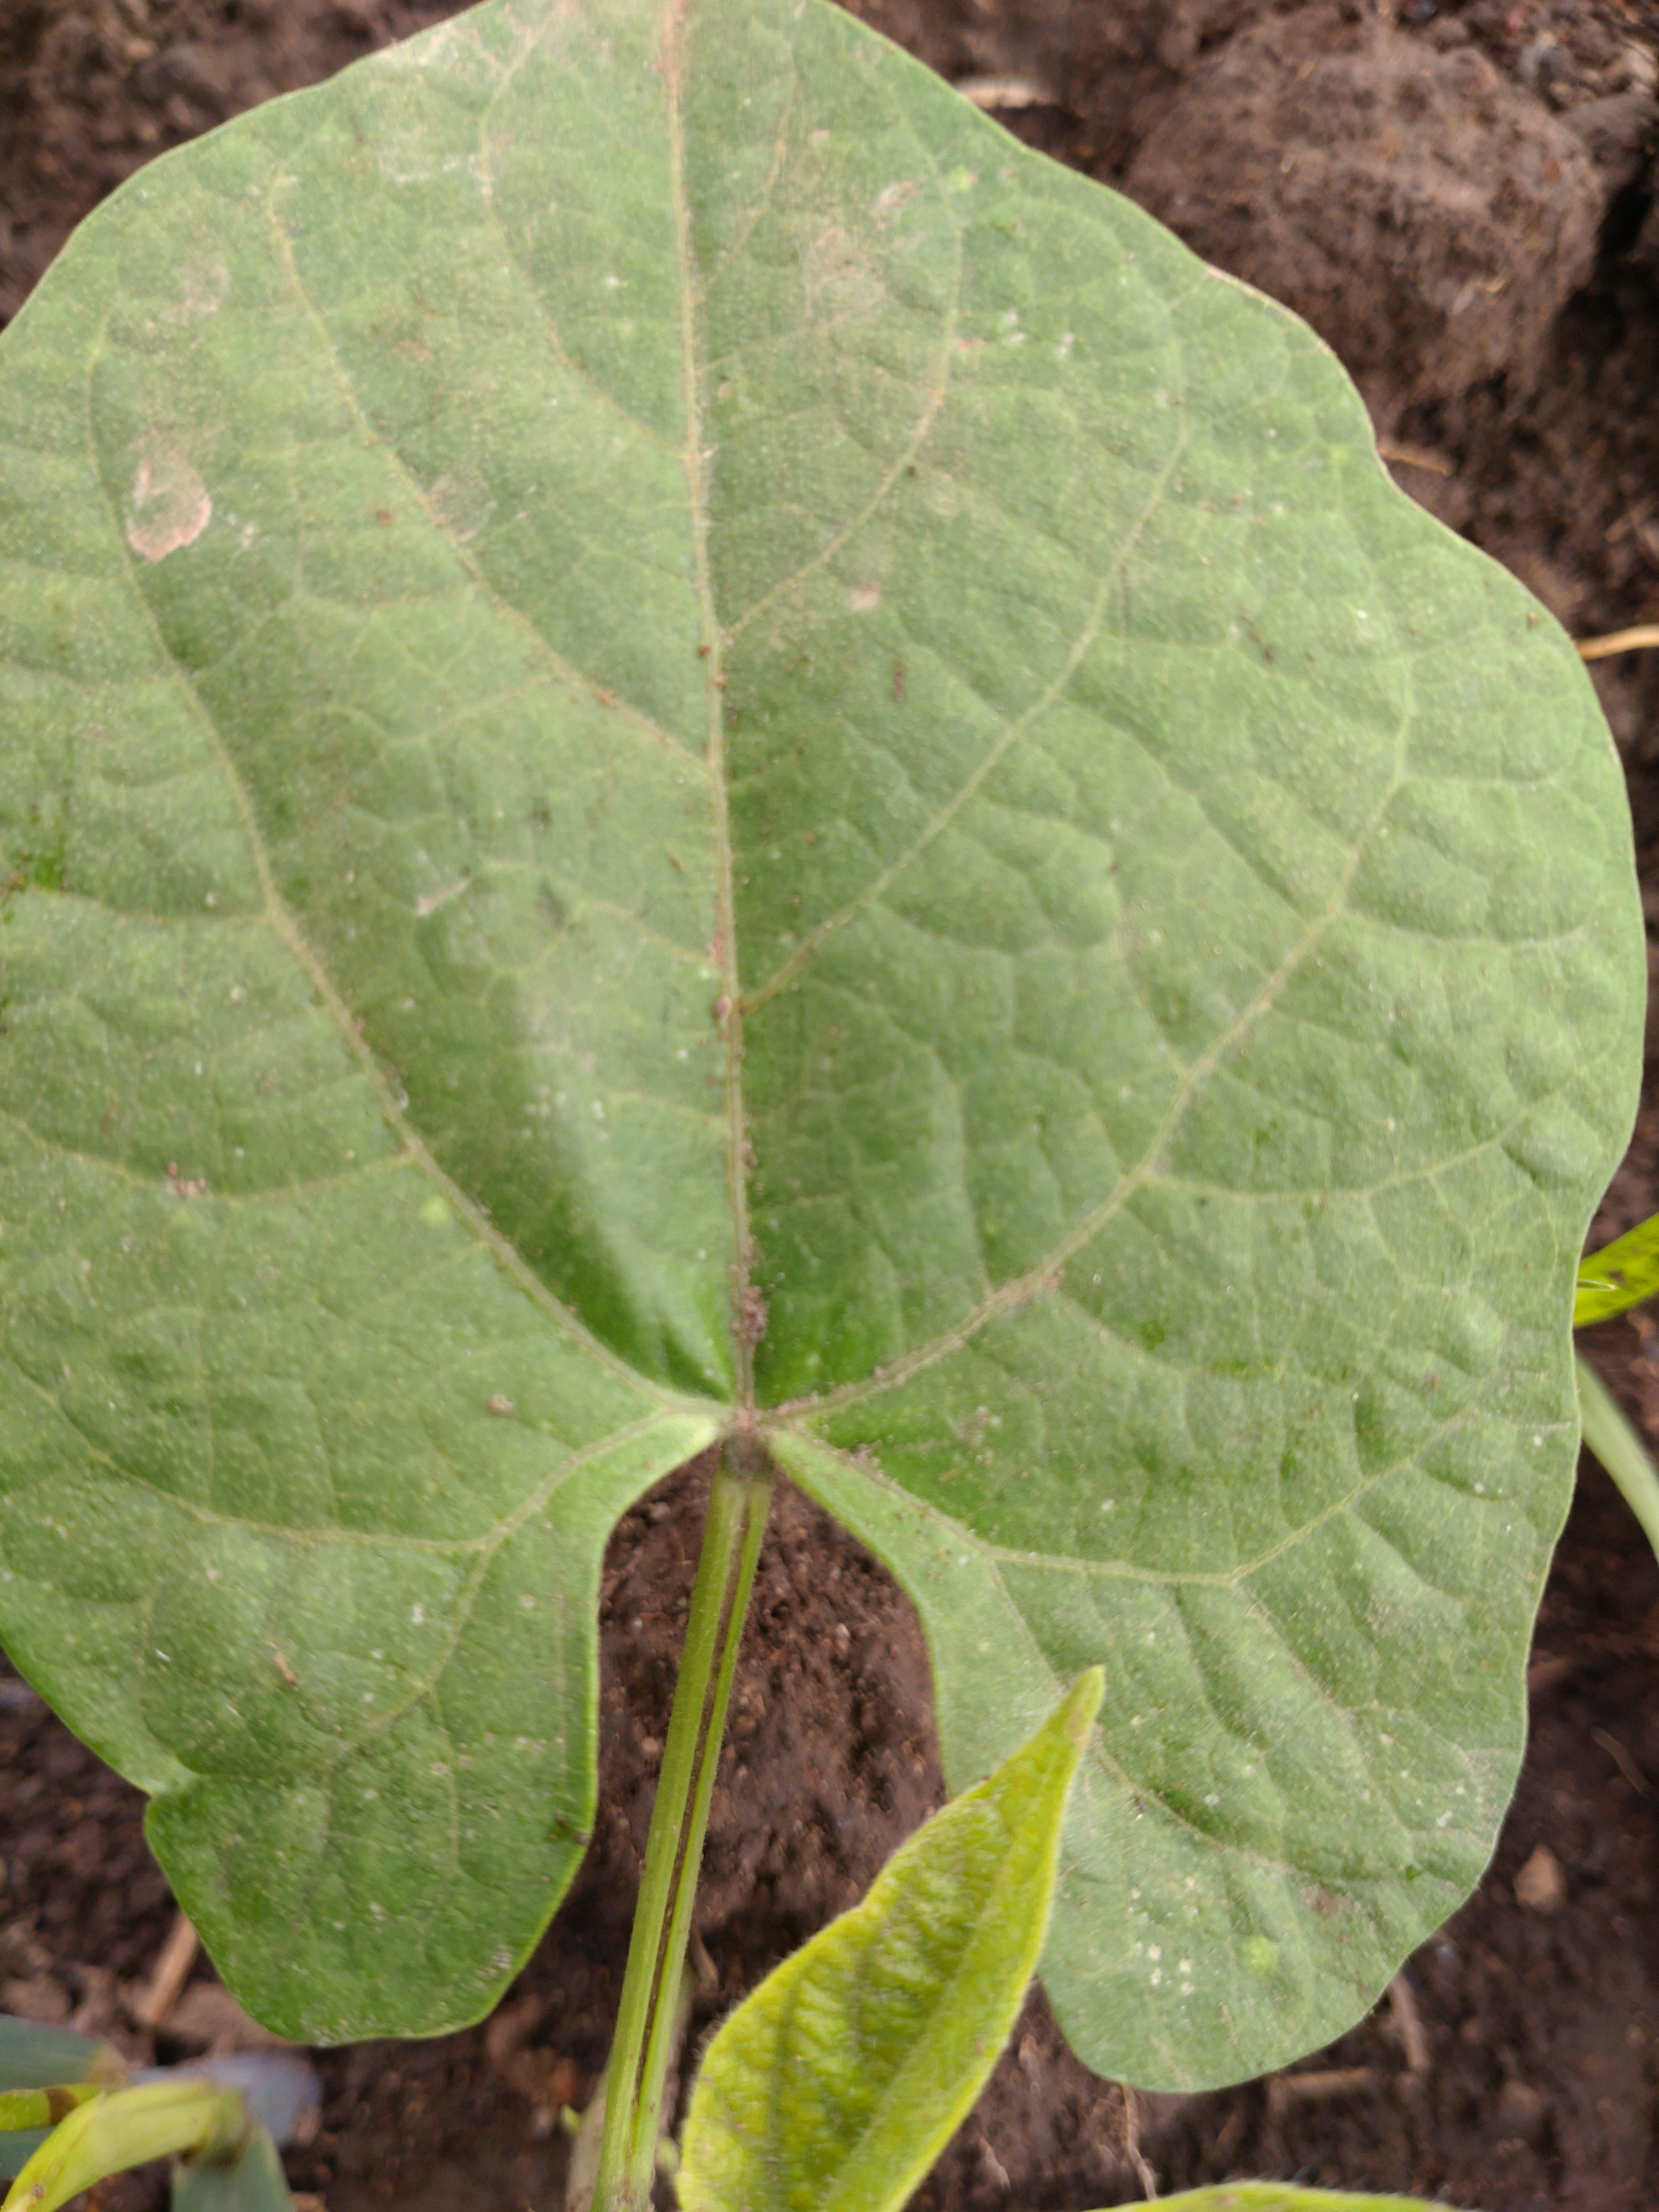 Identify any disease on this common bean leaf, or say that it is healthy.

healthy
